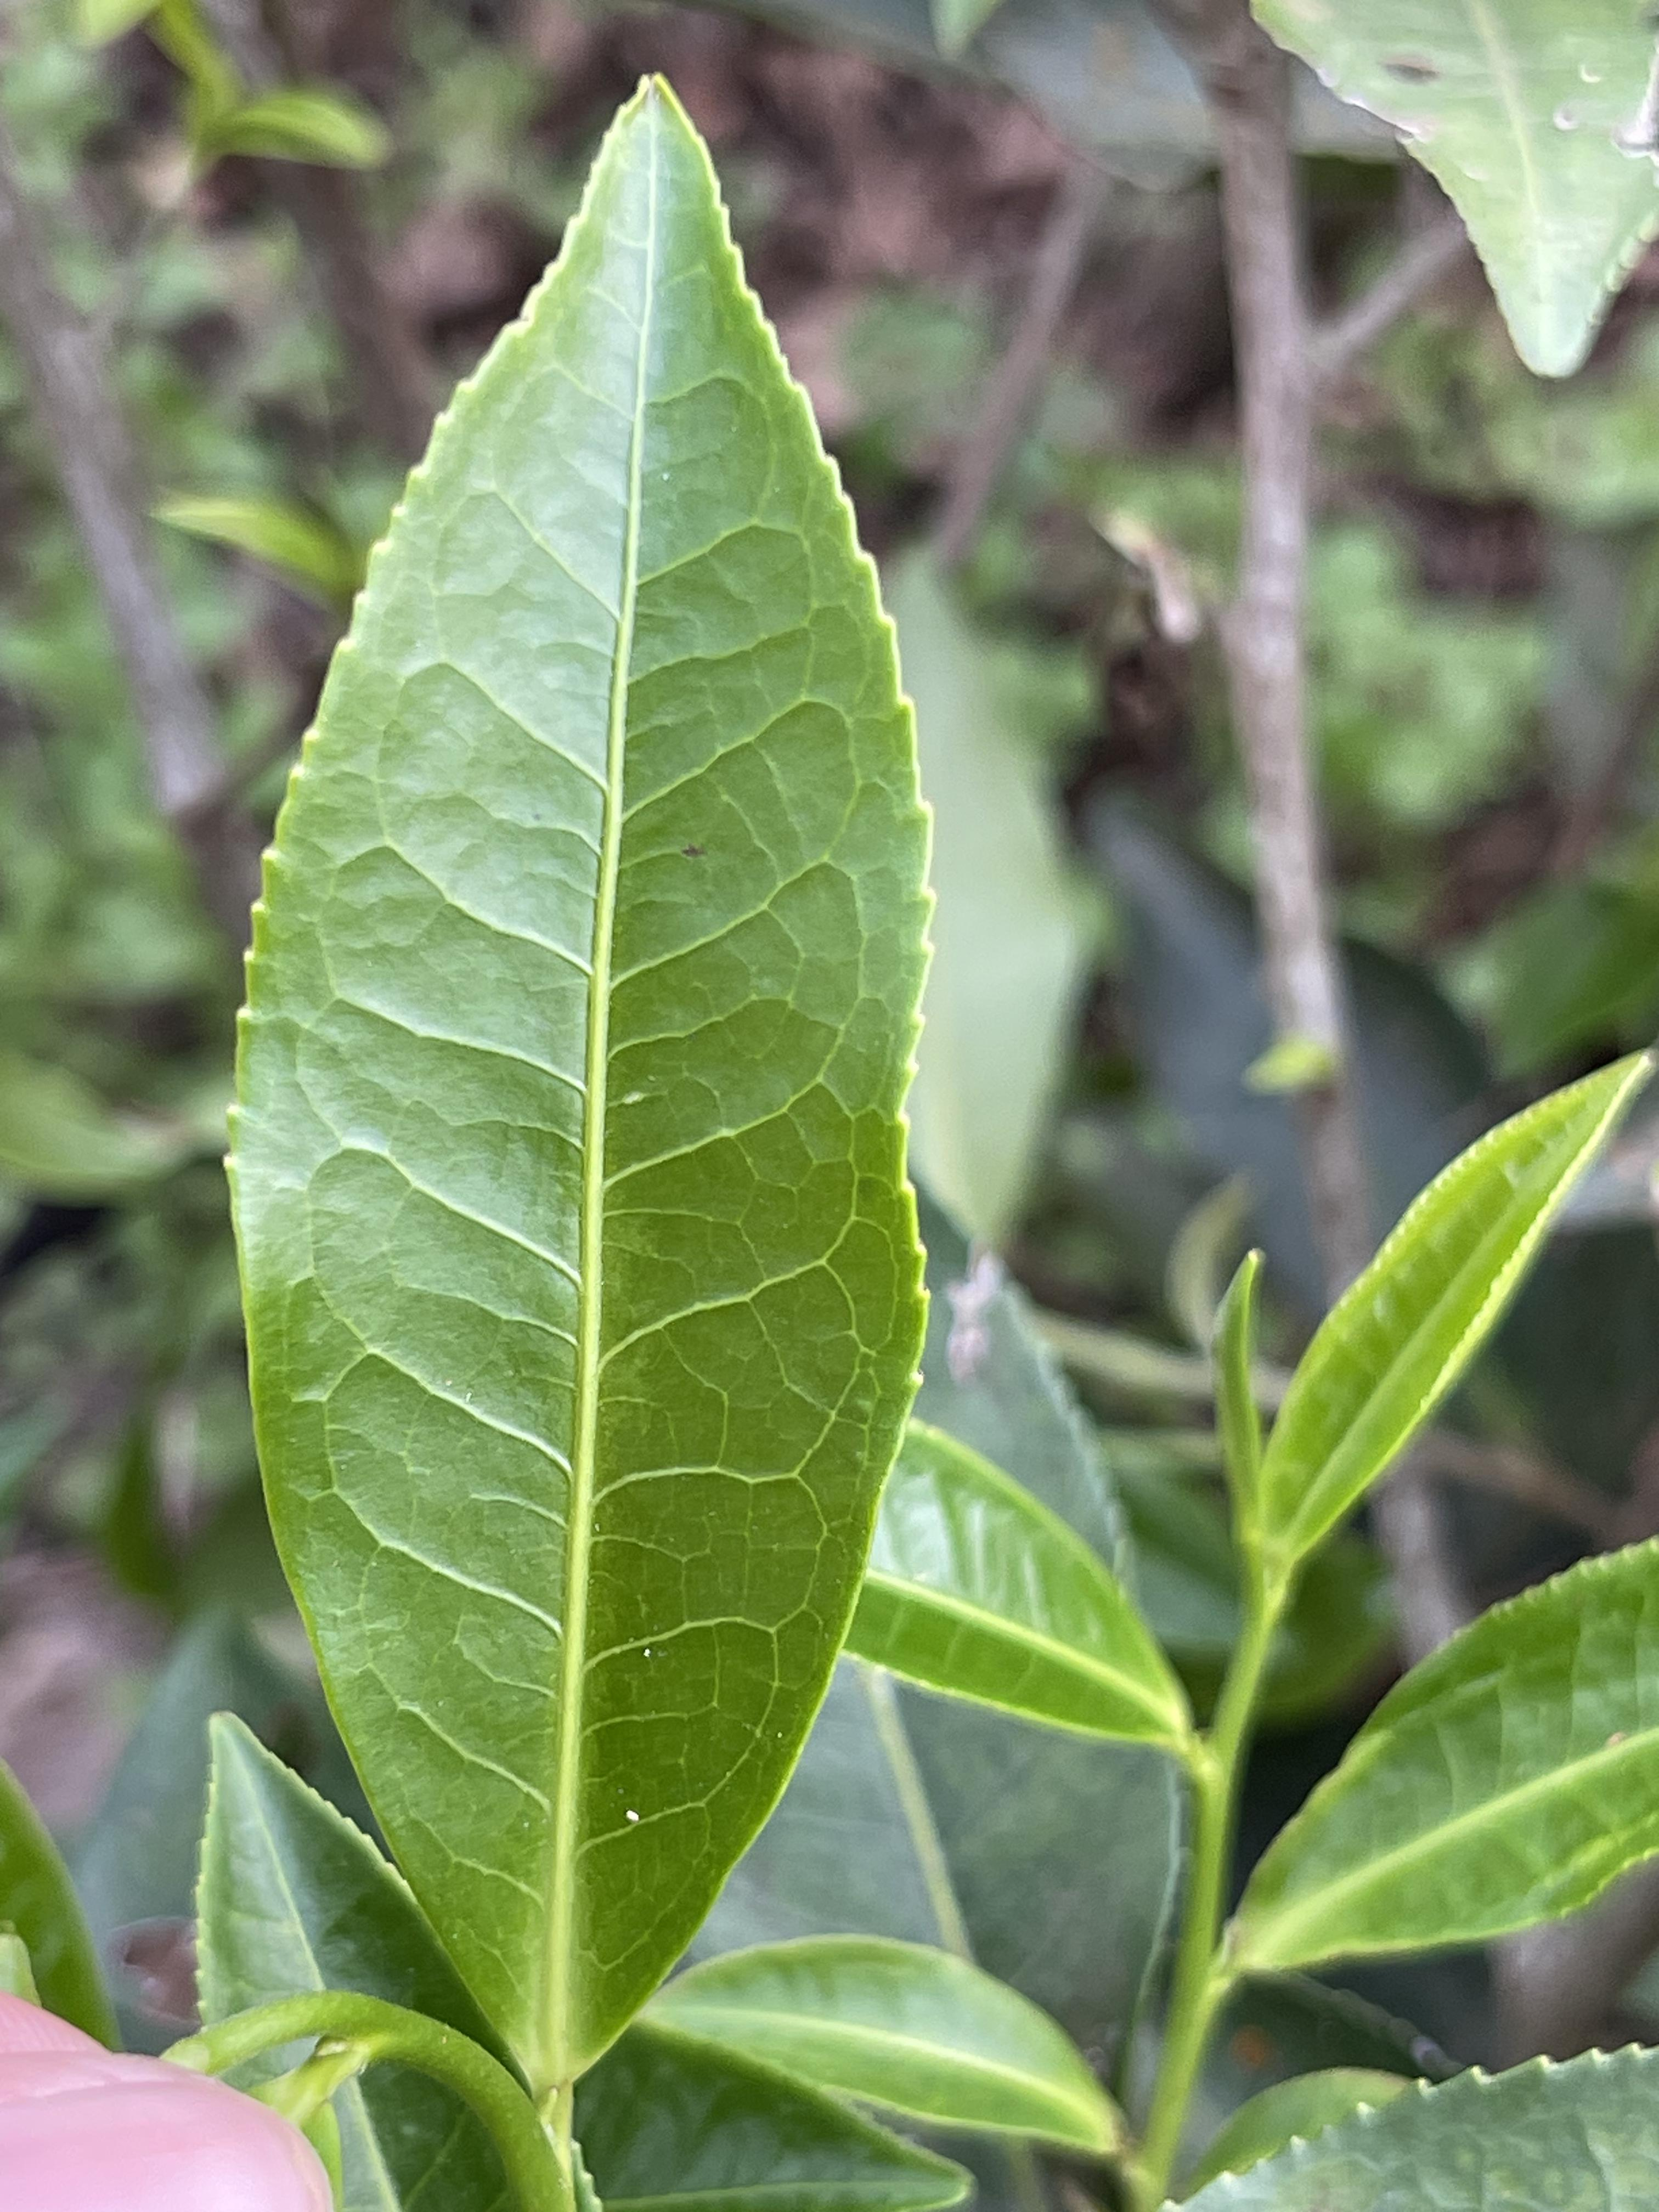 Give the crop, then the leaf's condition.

tea, healthy leaf
